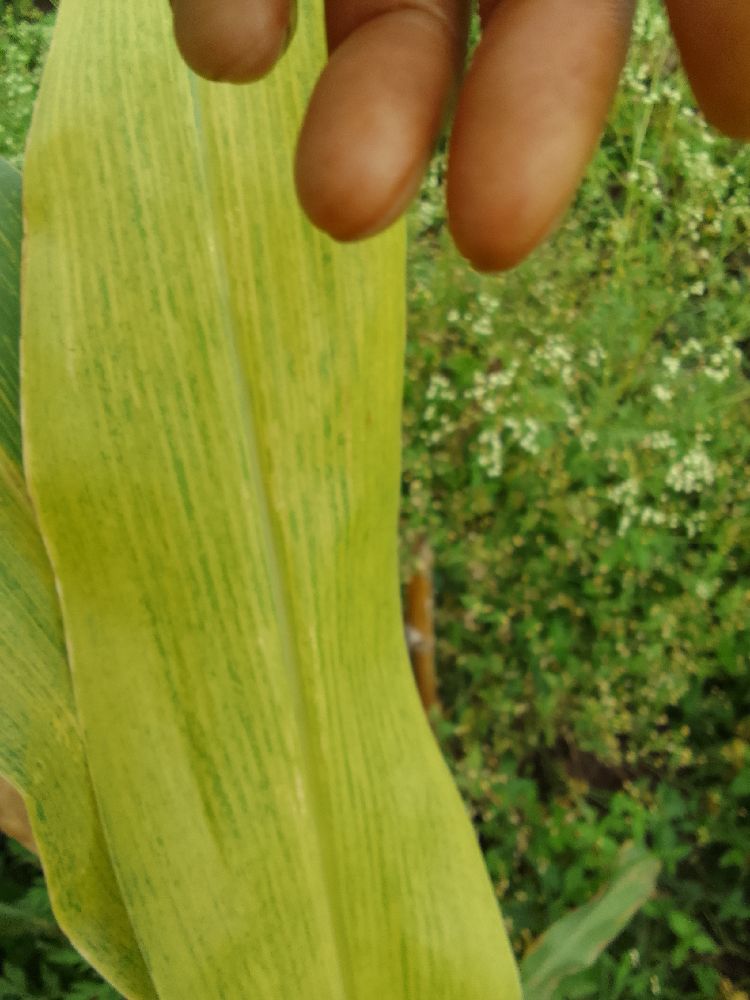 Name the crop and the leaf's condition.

maize, maize lethal necrosis
